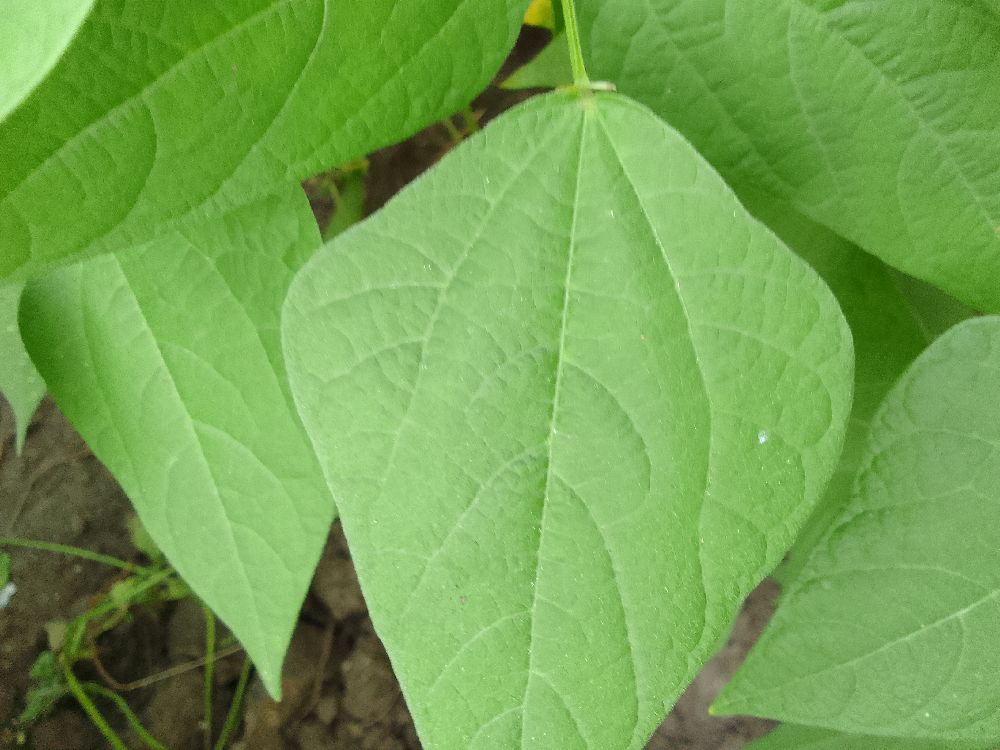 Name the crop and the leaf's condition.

common bean, healthy
